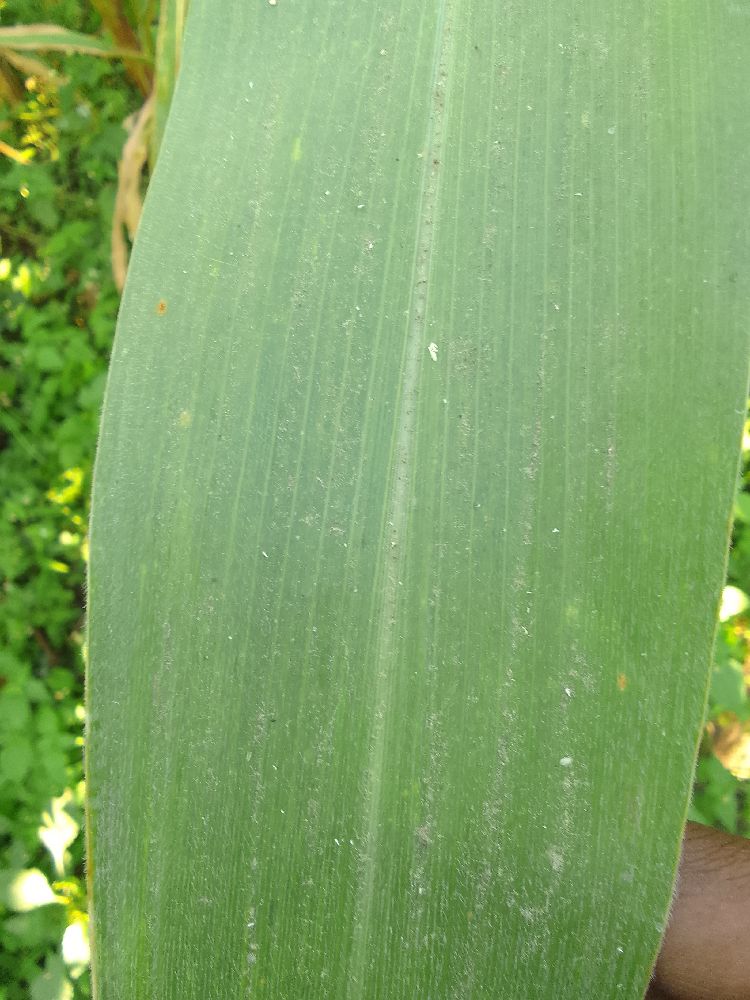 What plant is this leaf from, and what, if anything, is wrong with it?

maize, healthy
